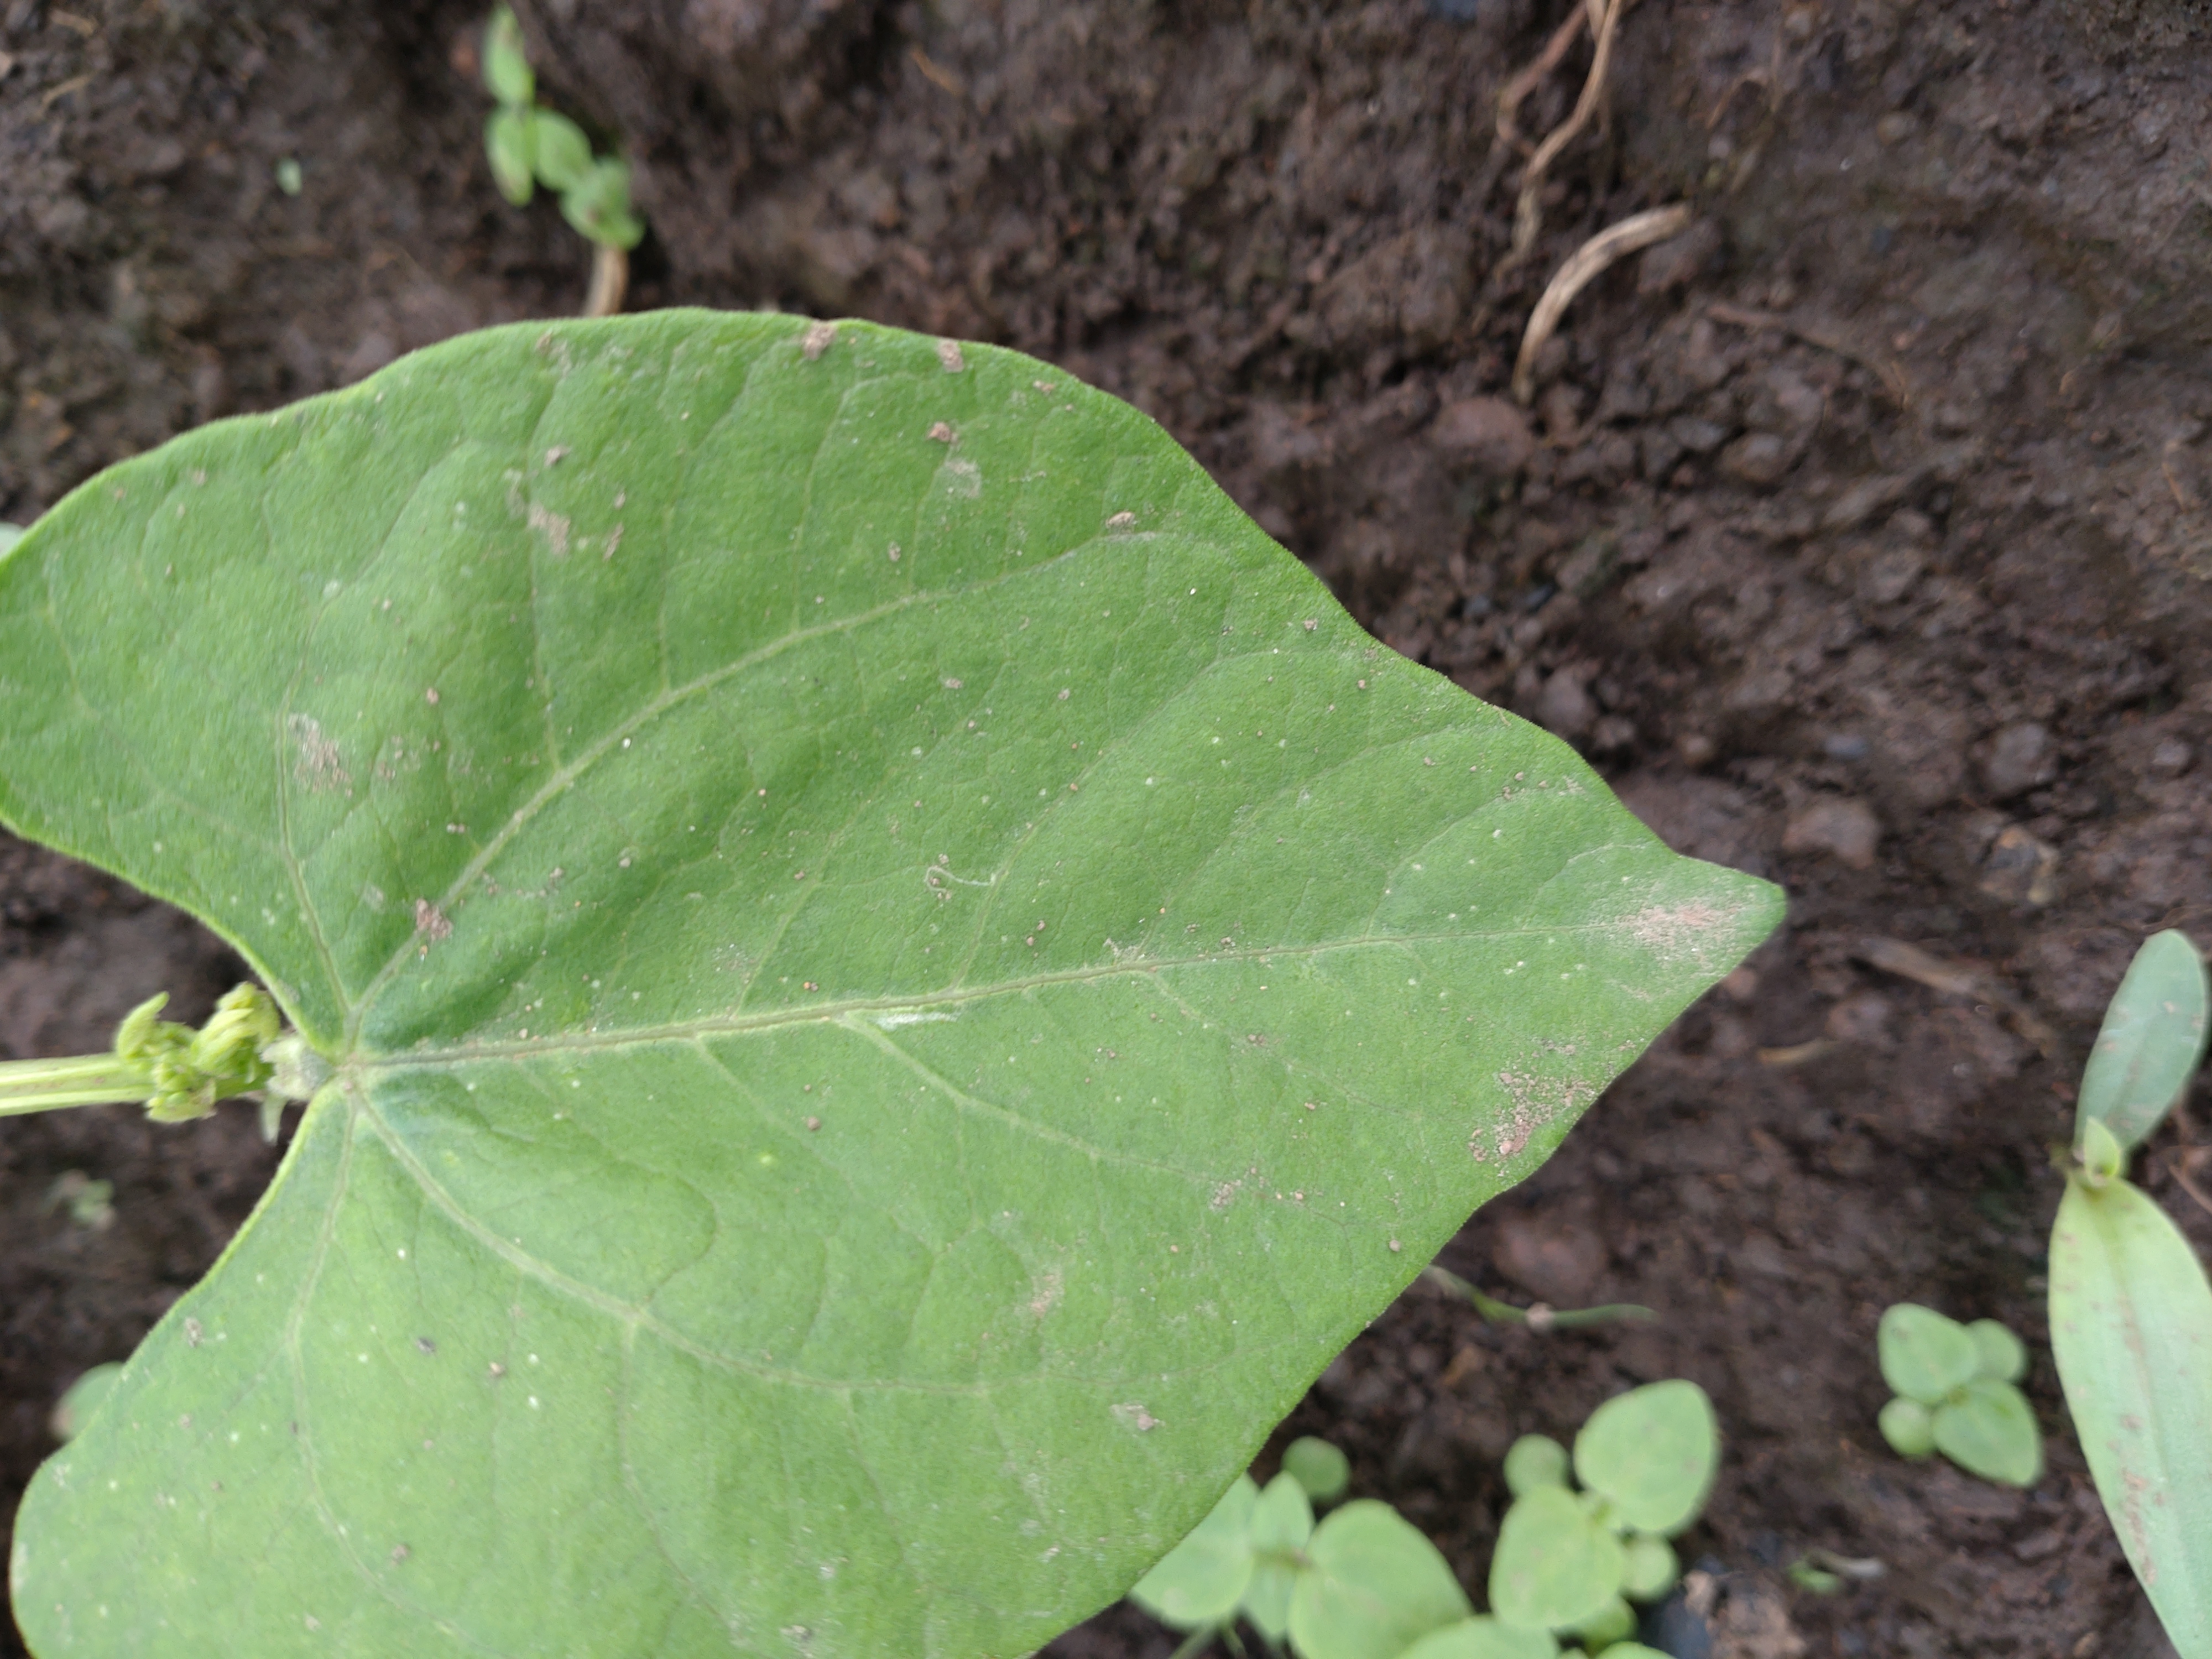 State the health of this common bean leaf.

healthy
